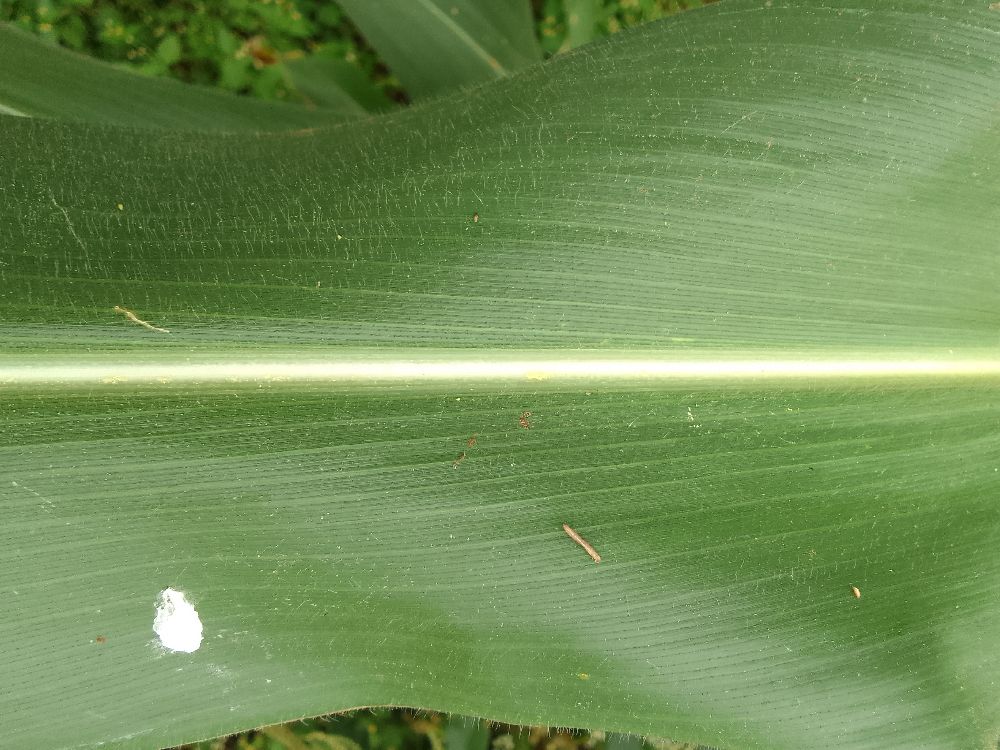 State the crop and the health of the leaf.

maize, healthy
